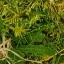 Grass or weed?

structured weed
